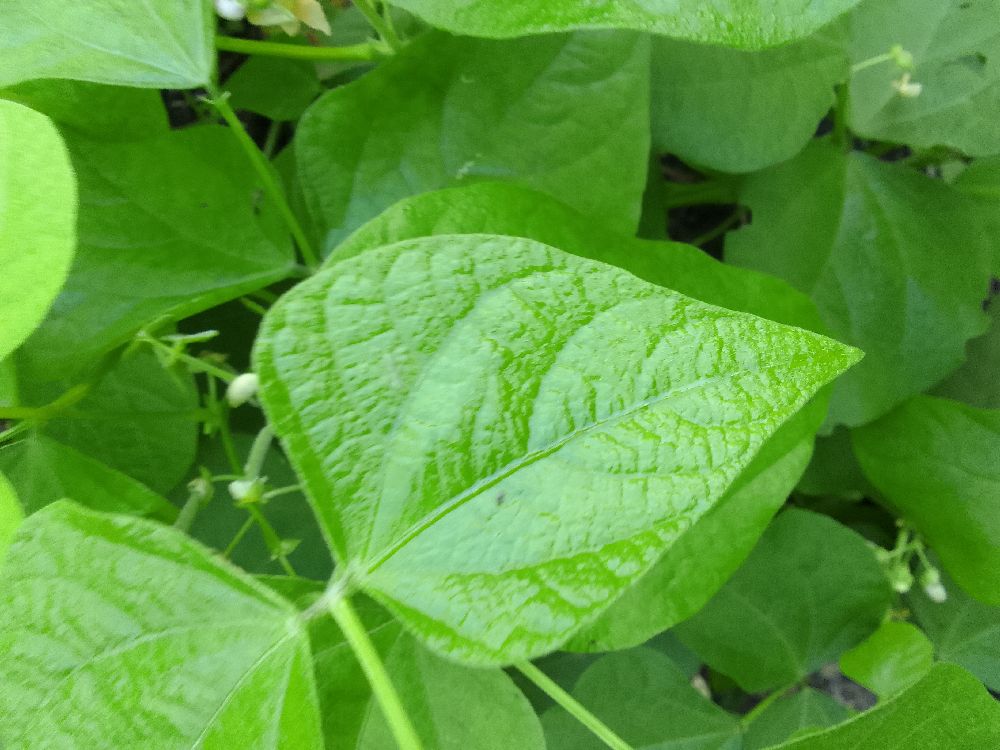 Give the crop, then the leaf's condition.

common bean, healthy
